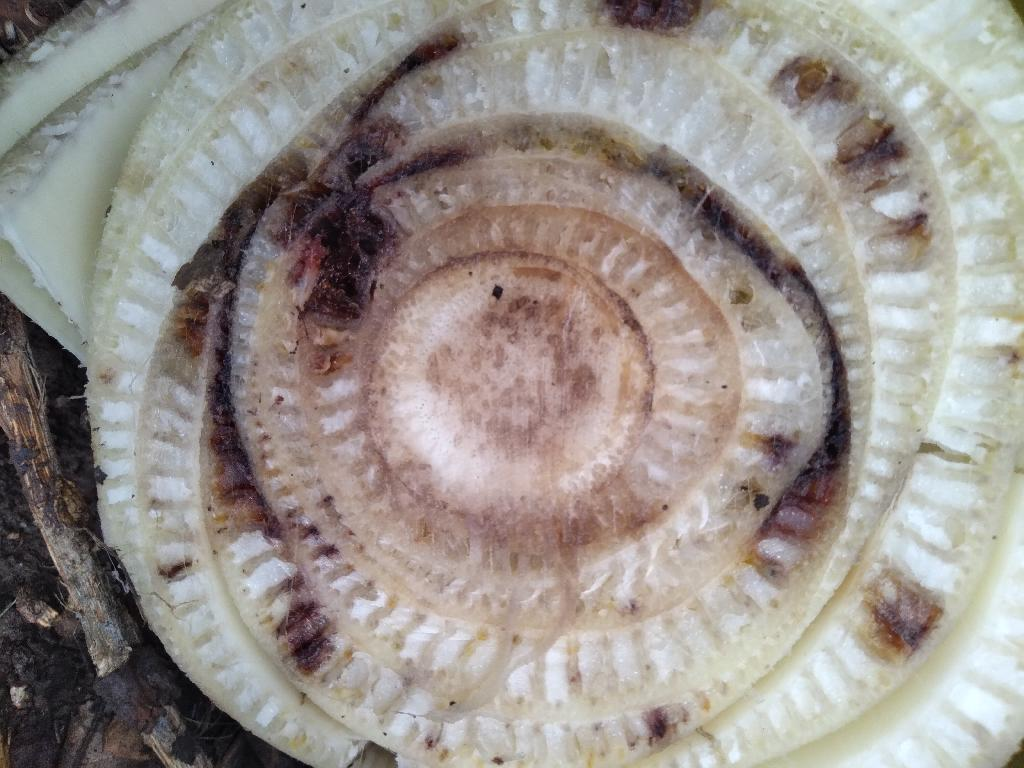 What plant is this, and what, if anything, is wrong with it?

banana, fusarium wilt race 1
